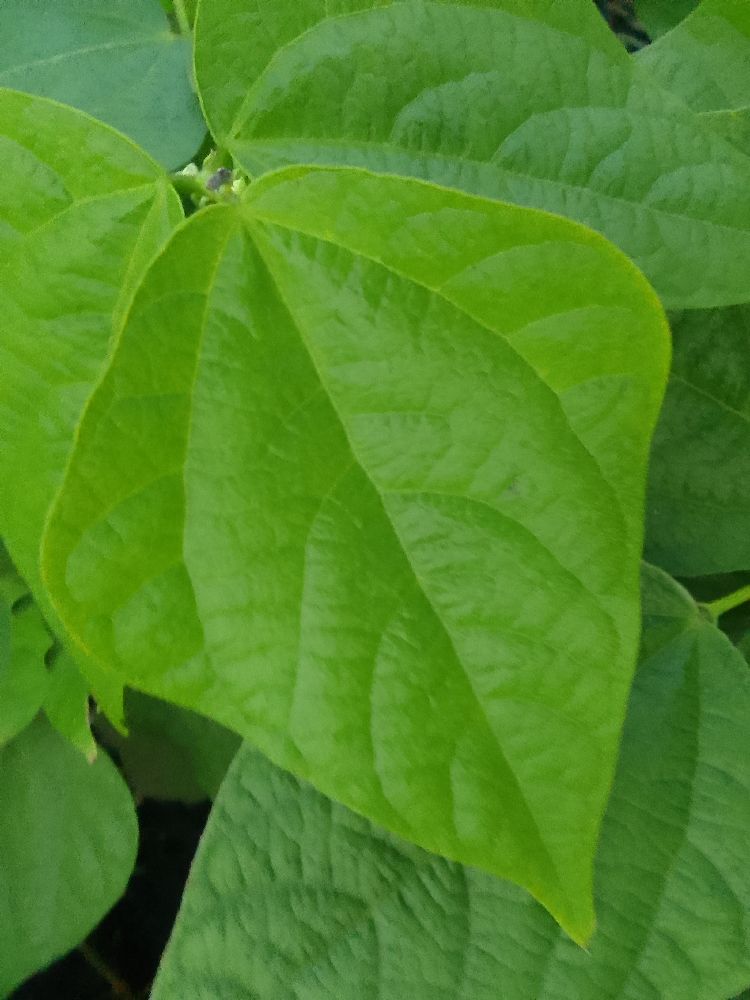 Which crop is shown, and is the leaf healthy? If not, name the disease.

common bean, healthy
